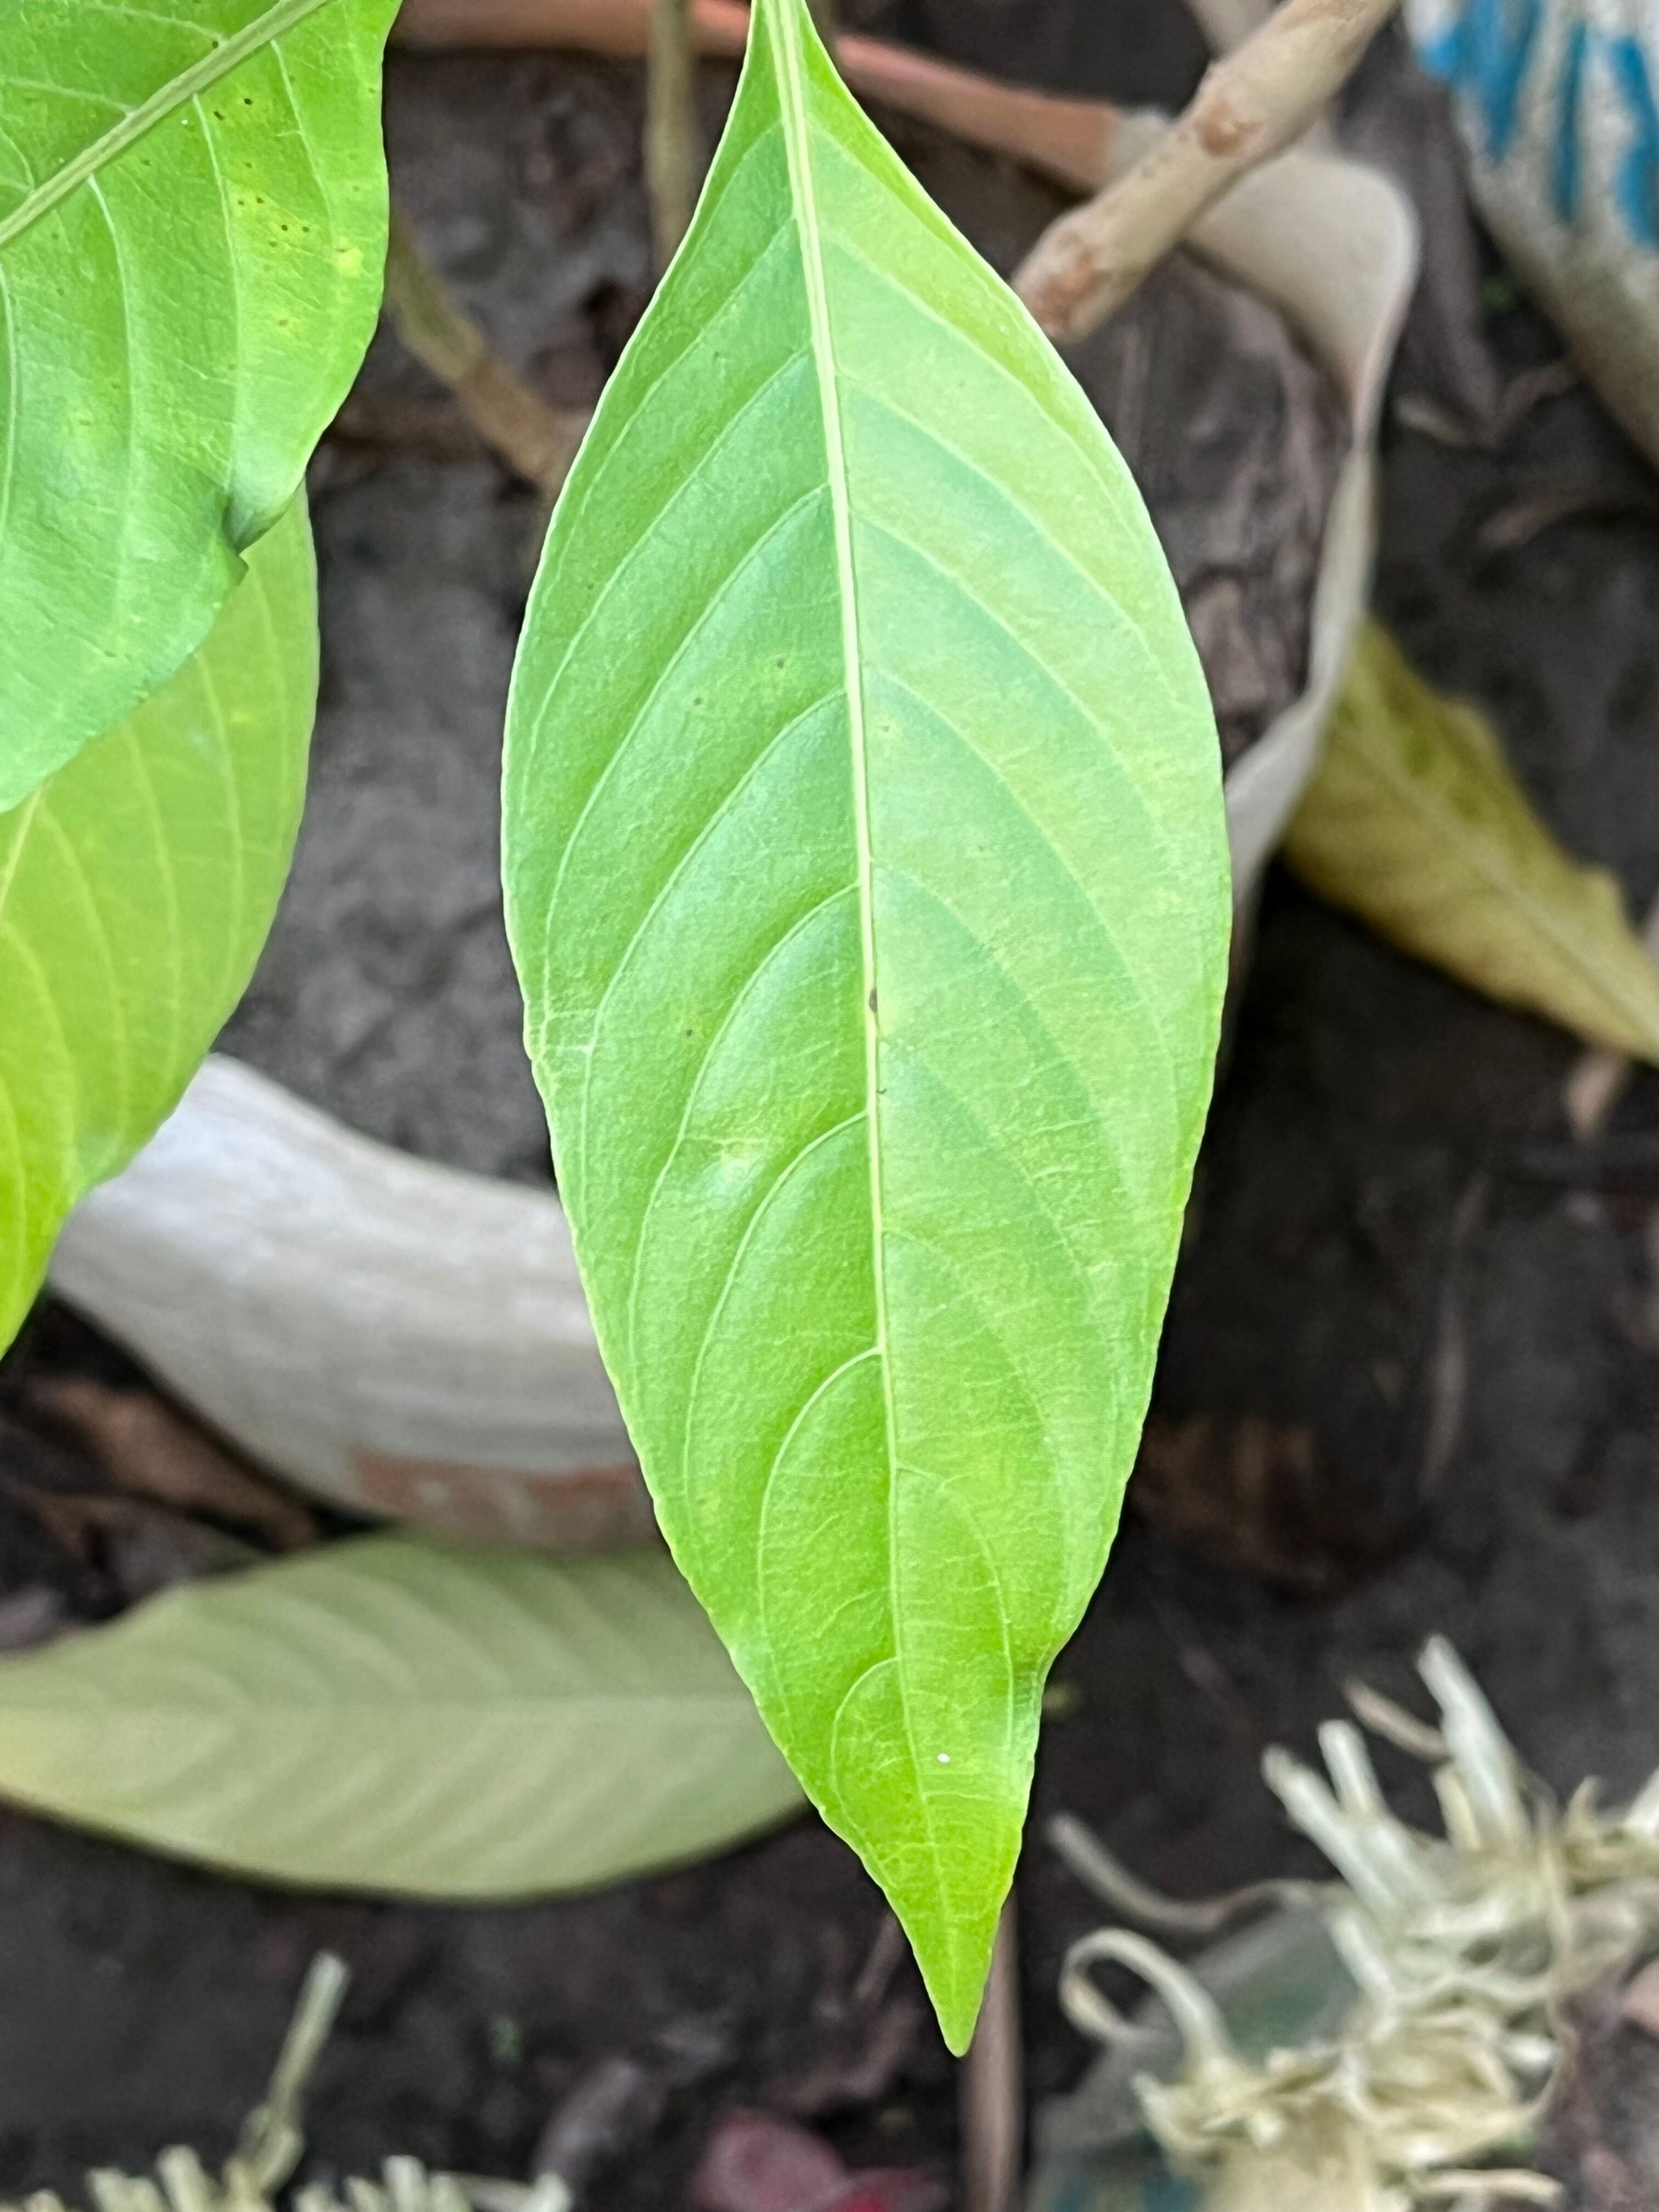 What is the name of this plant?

vasaka
